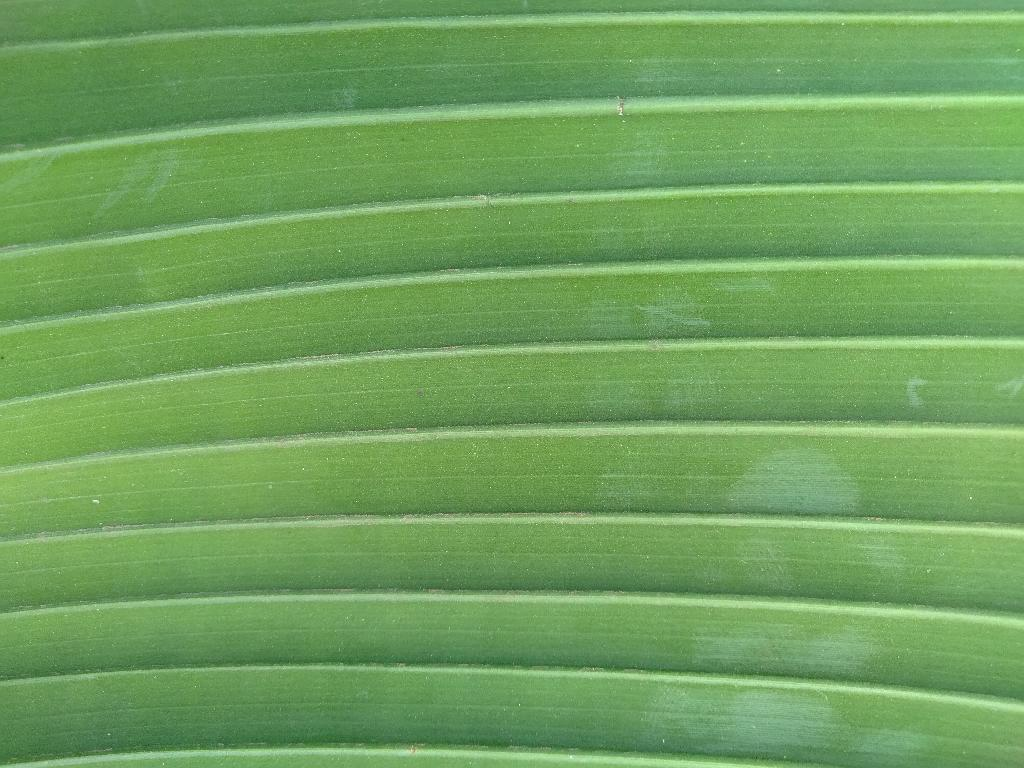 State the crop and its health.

banana, healthy
